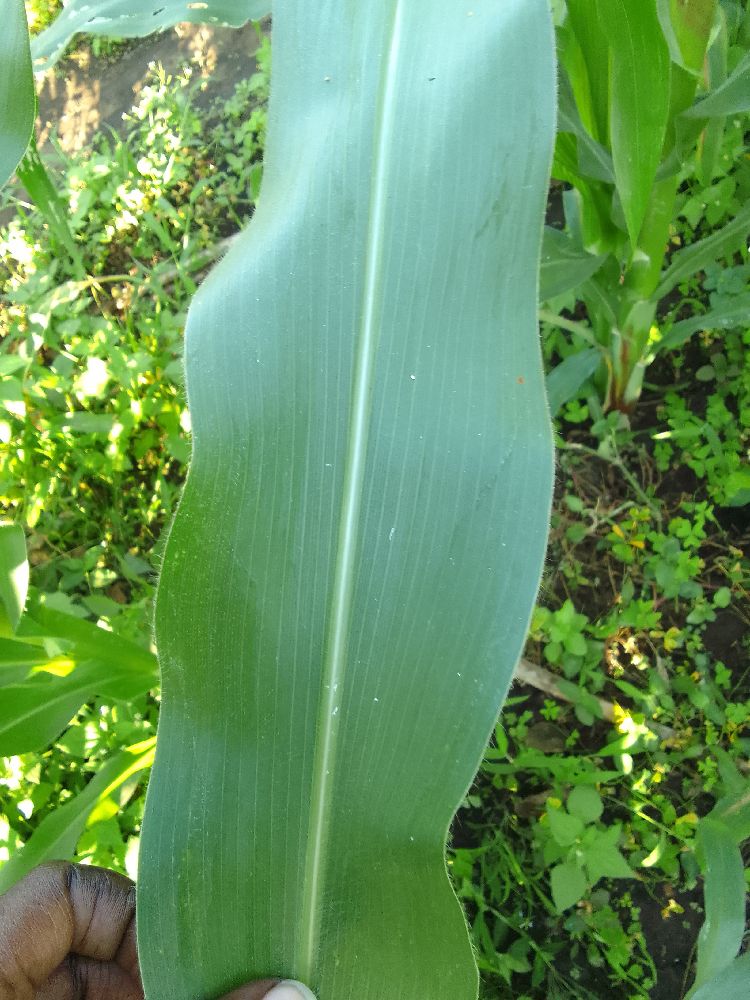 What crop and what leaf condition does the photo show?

maize, healthy
